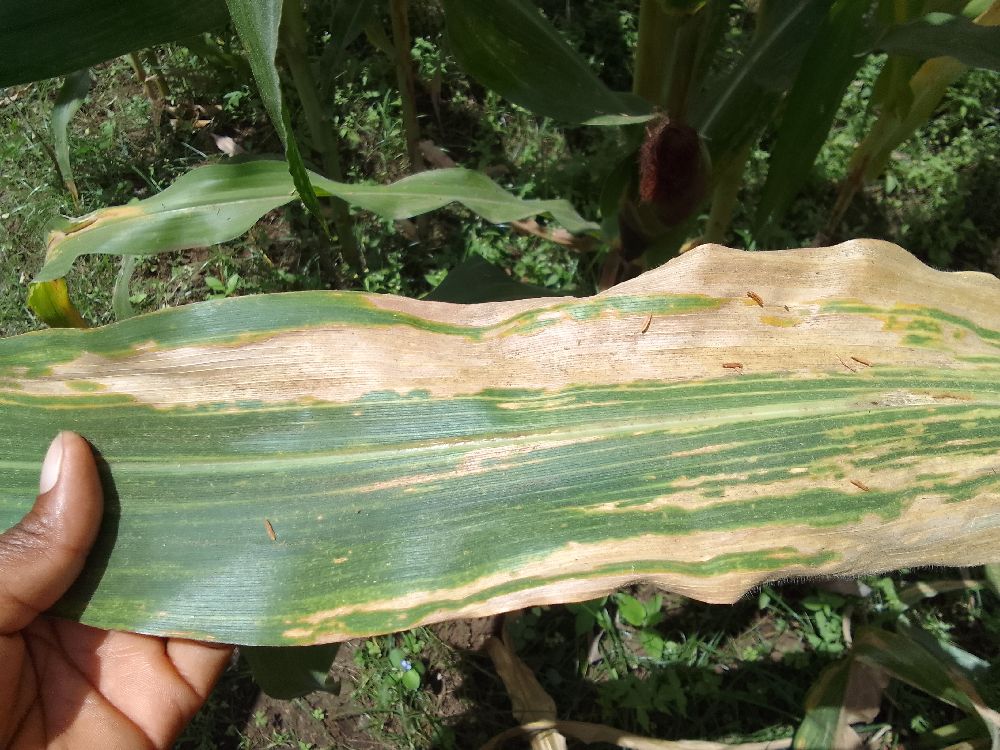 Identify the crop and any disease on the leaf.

maize, maize lethal necrosis
